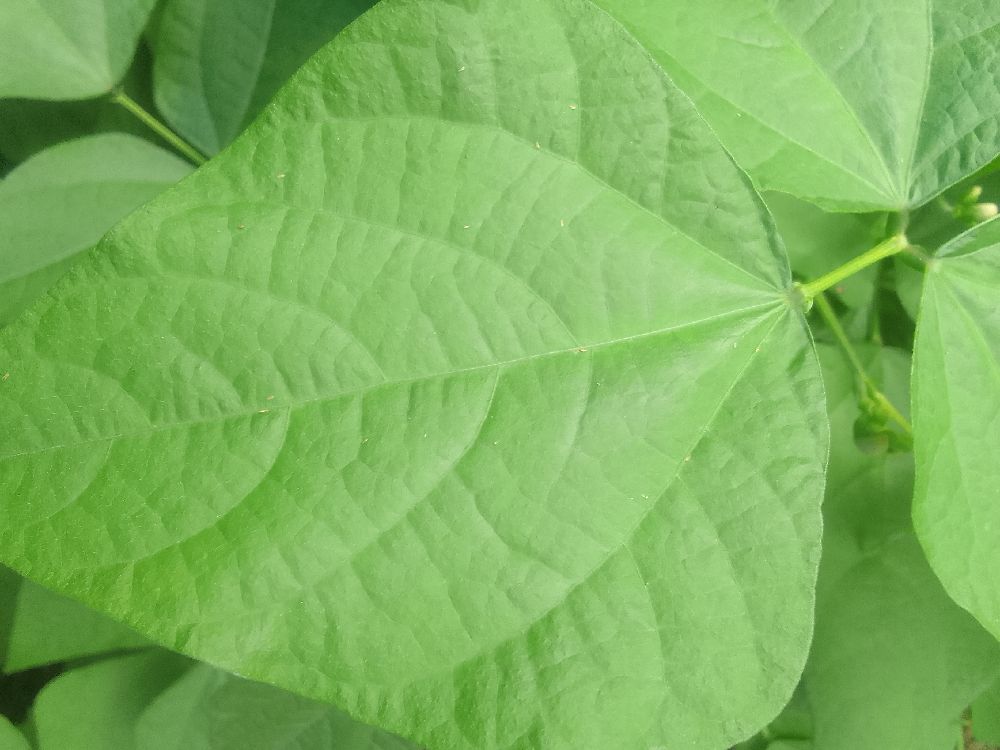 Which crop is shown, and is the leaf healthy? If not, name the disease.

common bean, healthy
